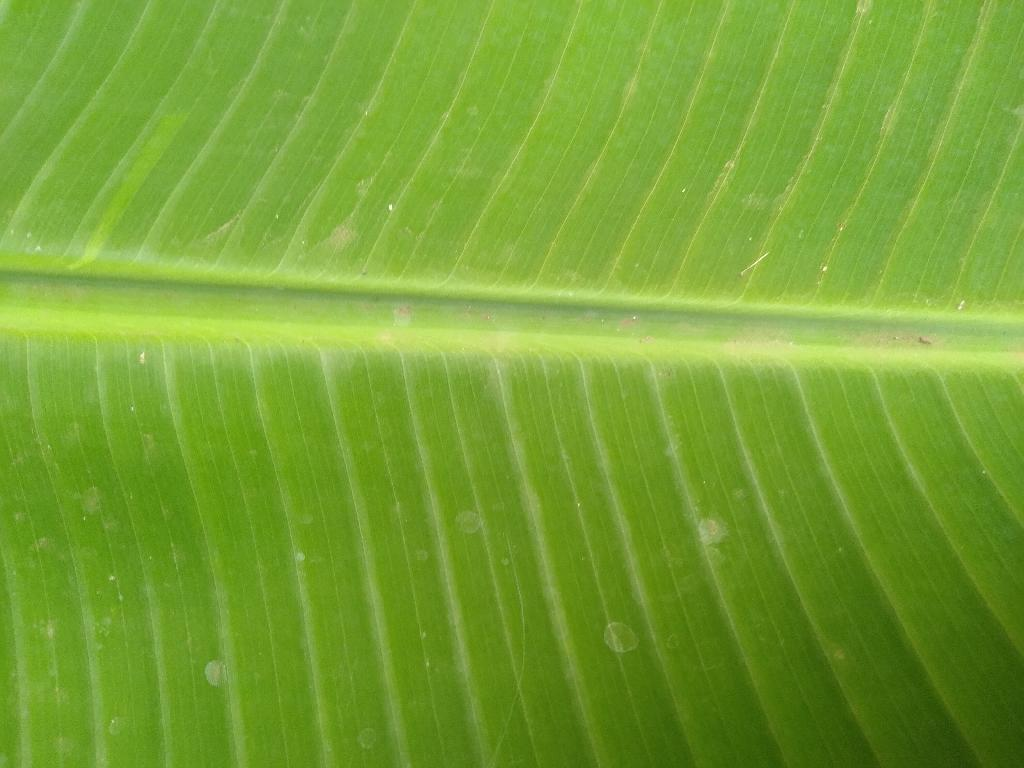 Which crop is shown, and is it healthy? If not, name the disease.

banana, healthy
